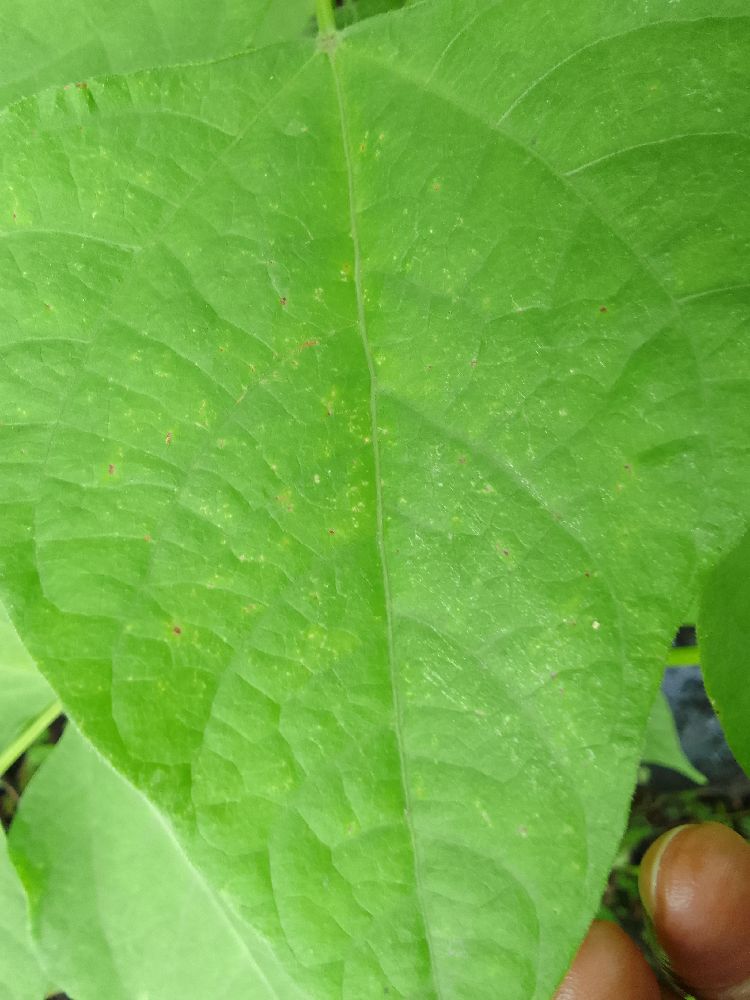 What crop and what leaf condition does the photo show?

common bean, healthy
